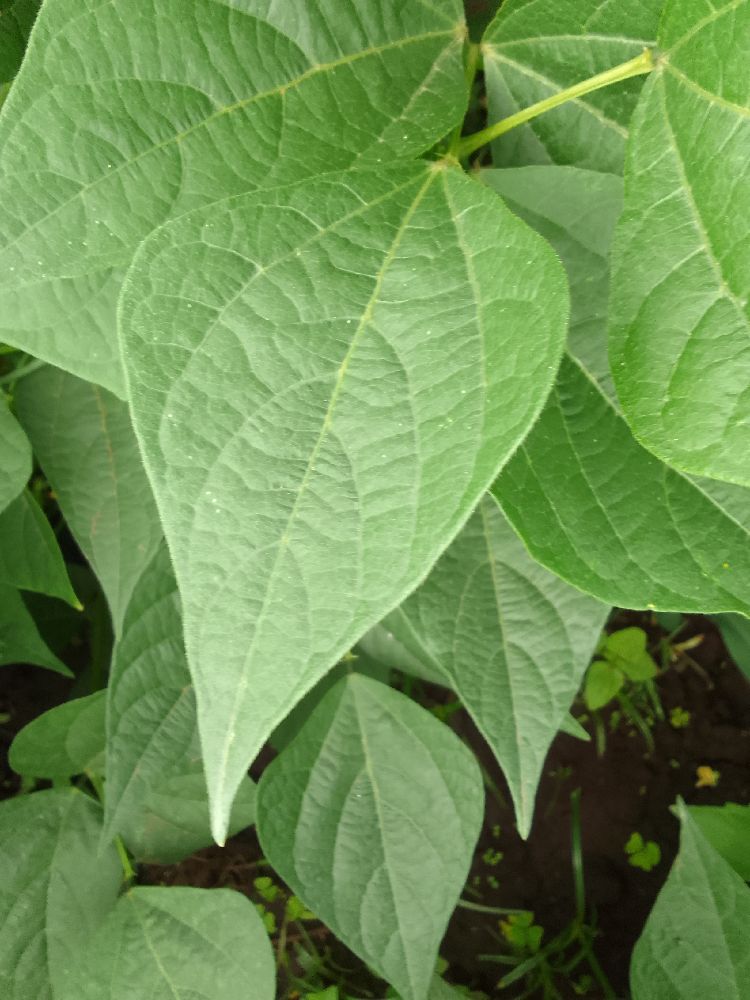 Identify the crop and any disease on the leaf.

common bean, healthy
